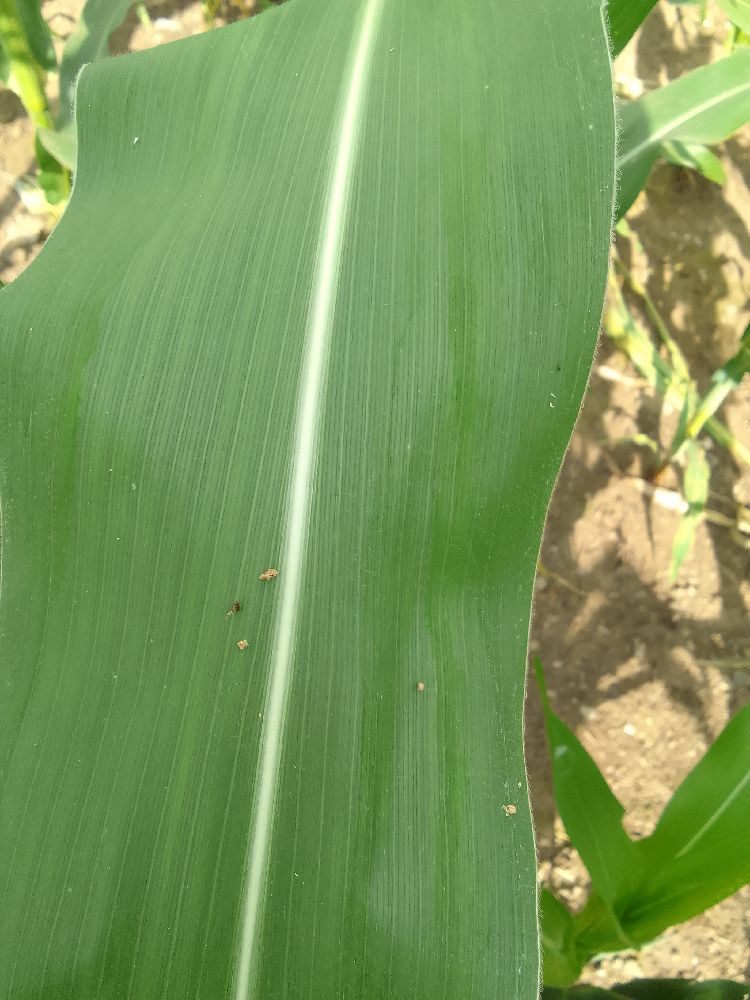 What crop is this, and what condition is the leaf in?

maize, healthy
